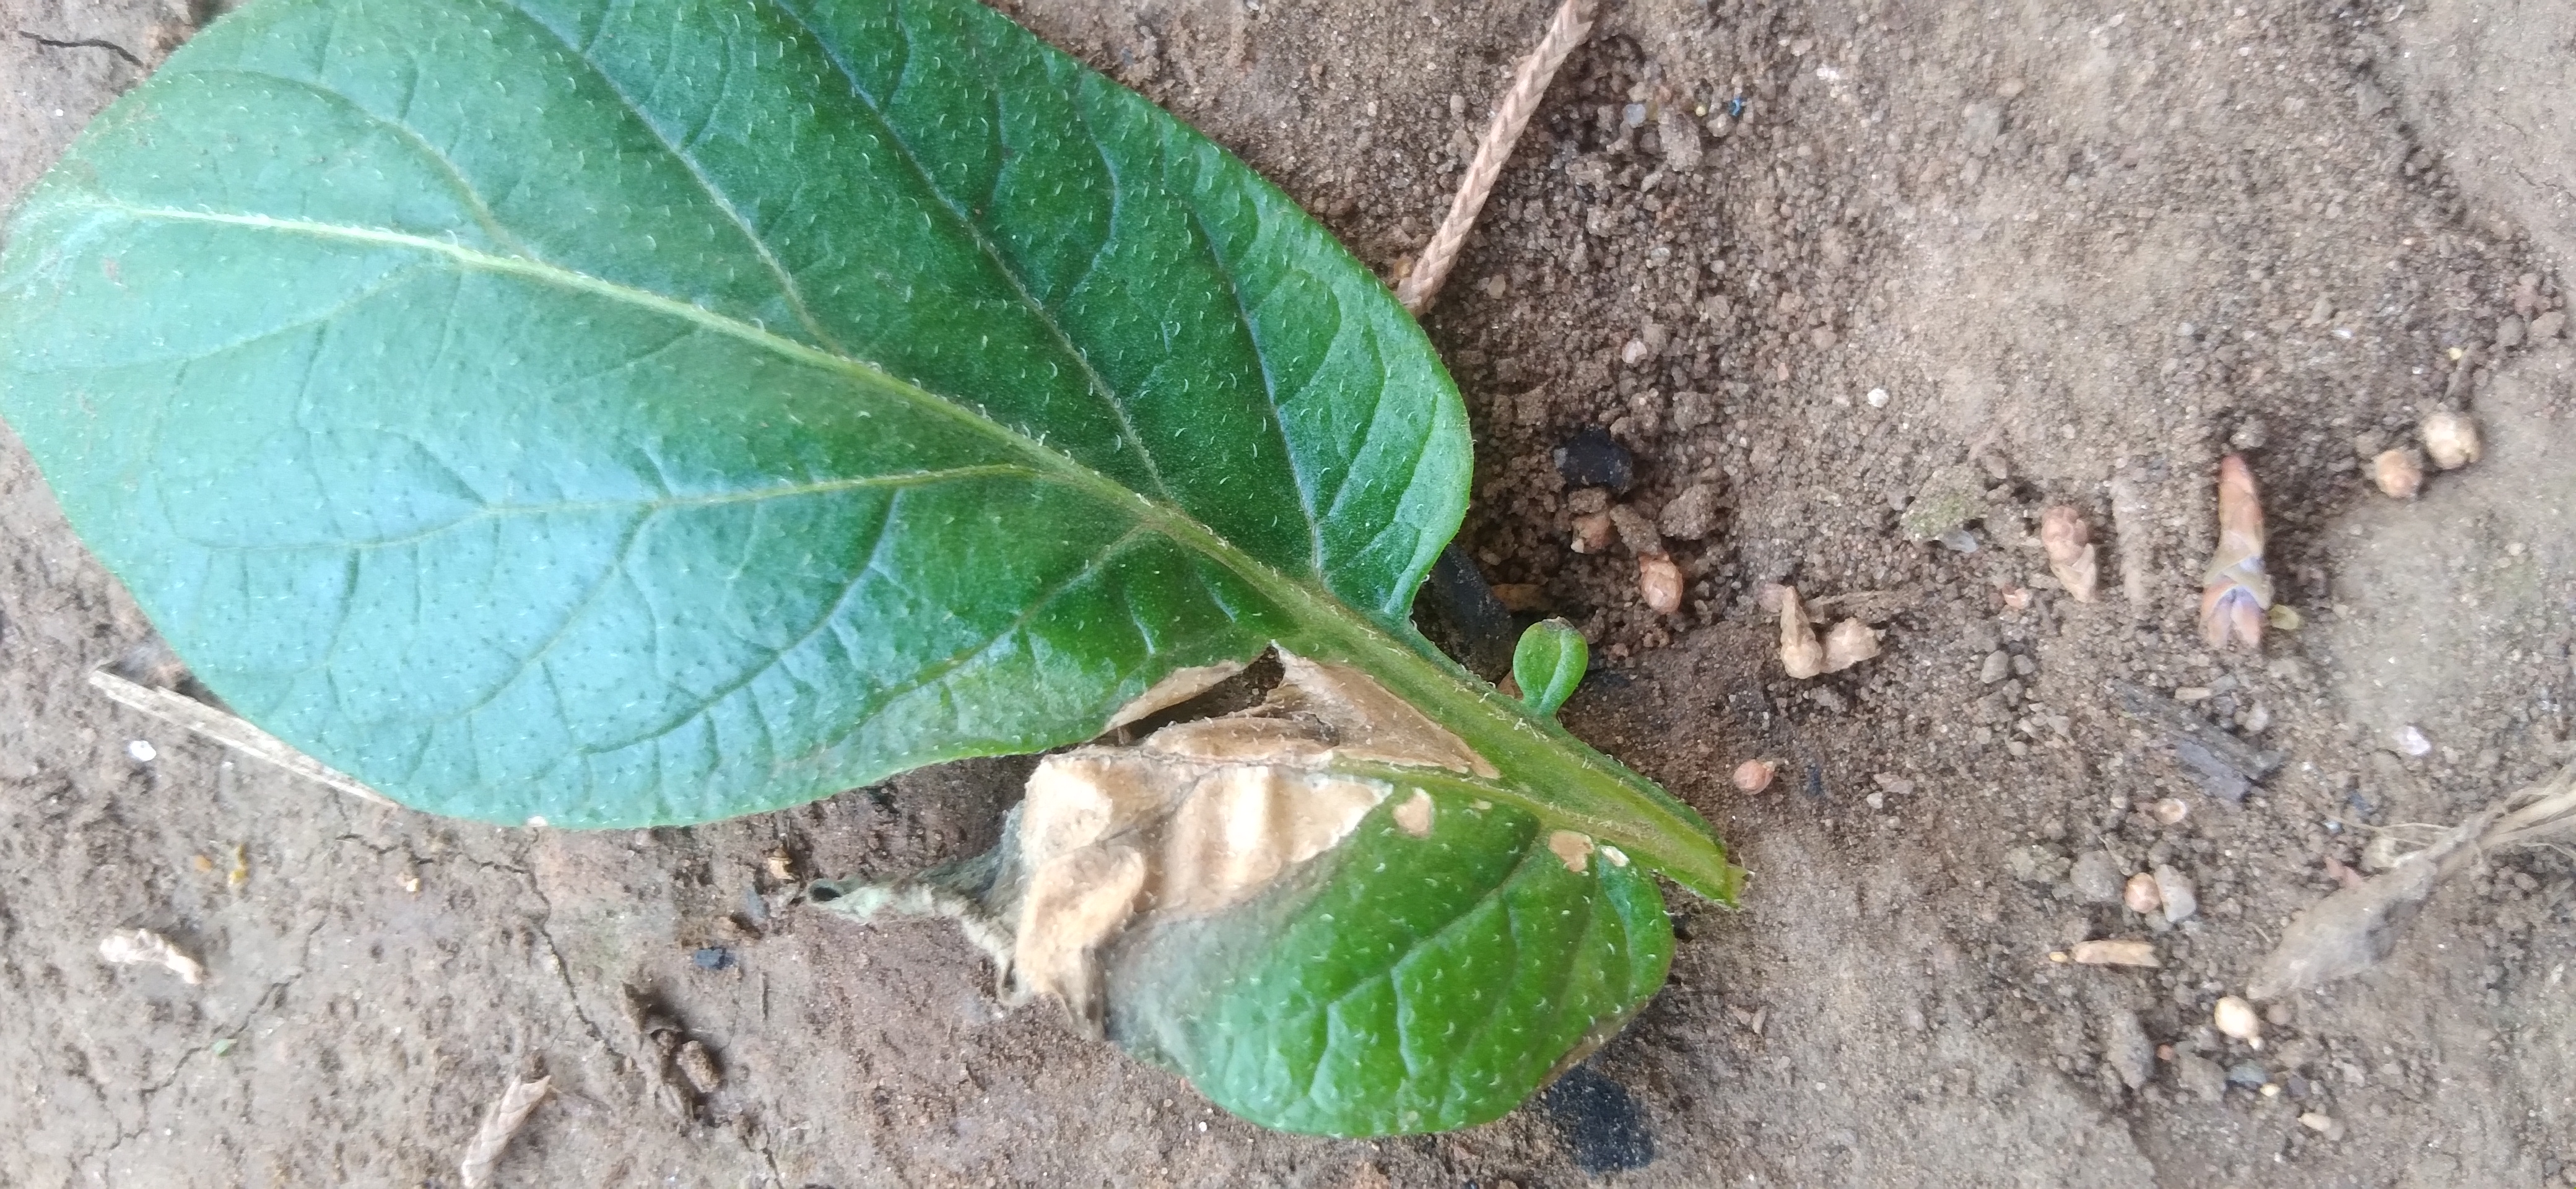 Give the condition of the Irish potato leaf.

early blight
